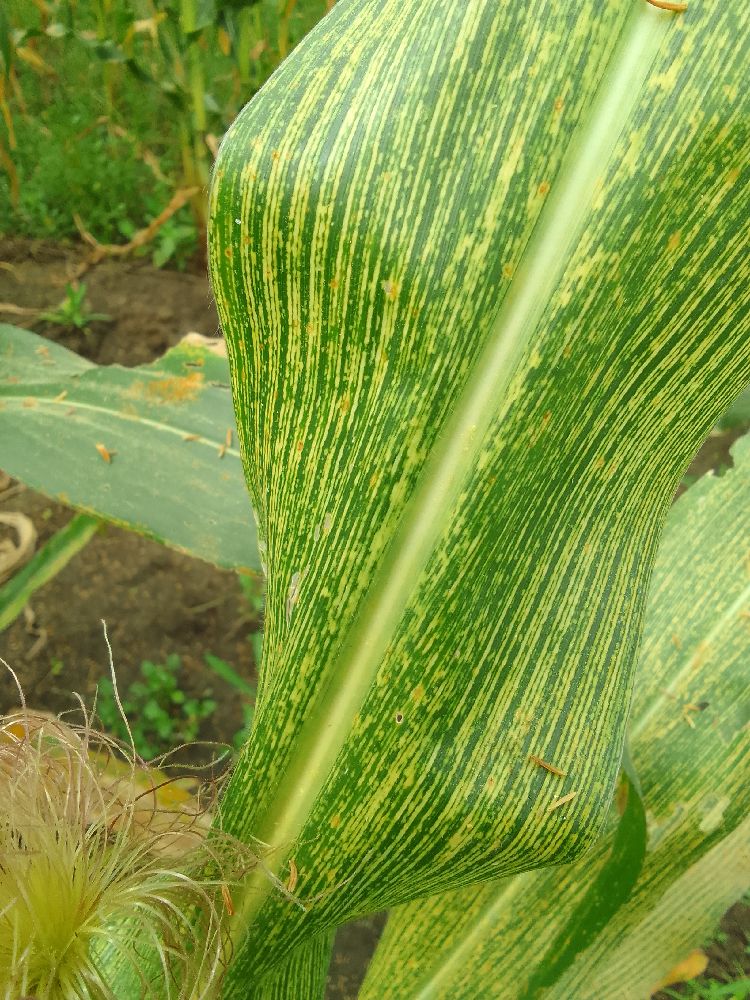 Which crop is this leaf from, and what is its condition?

maize, maize streak virus
